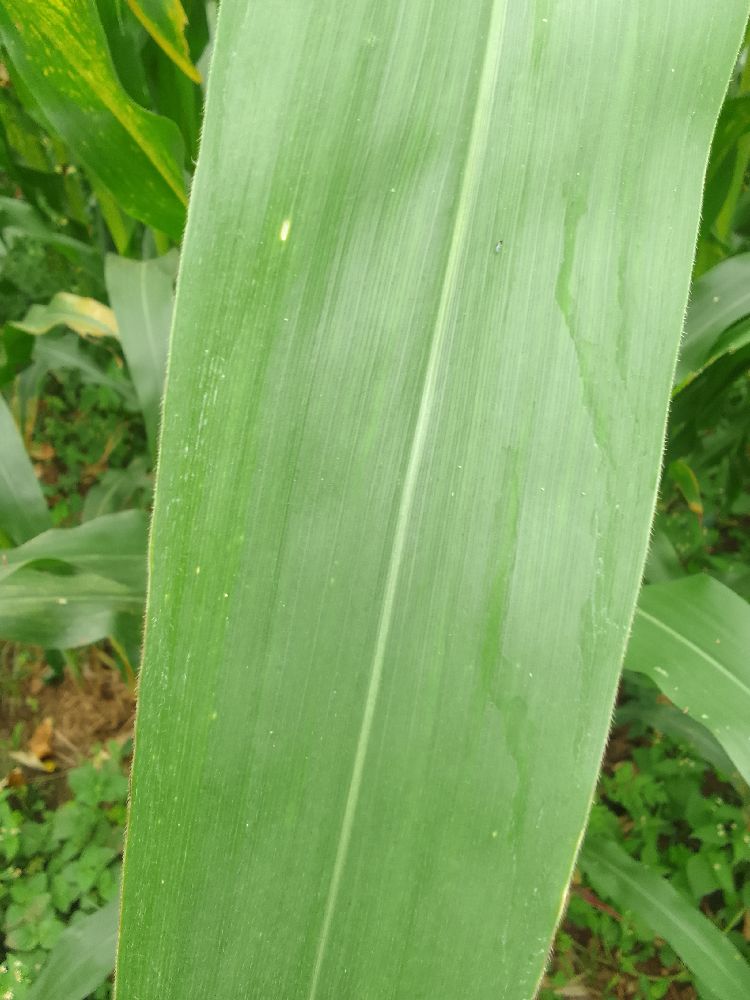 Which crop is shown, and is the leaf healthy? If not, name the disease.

maize, healthy
